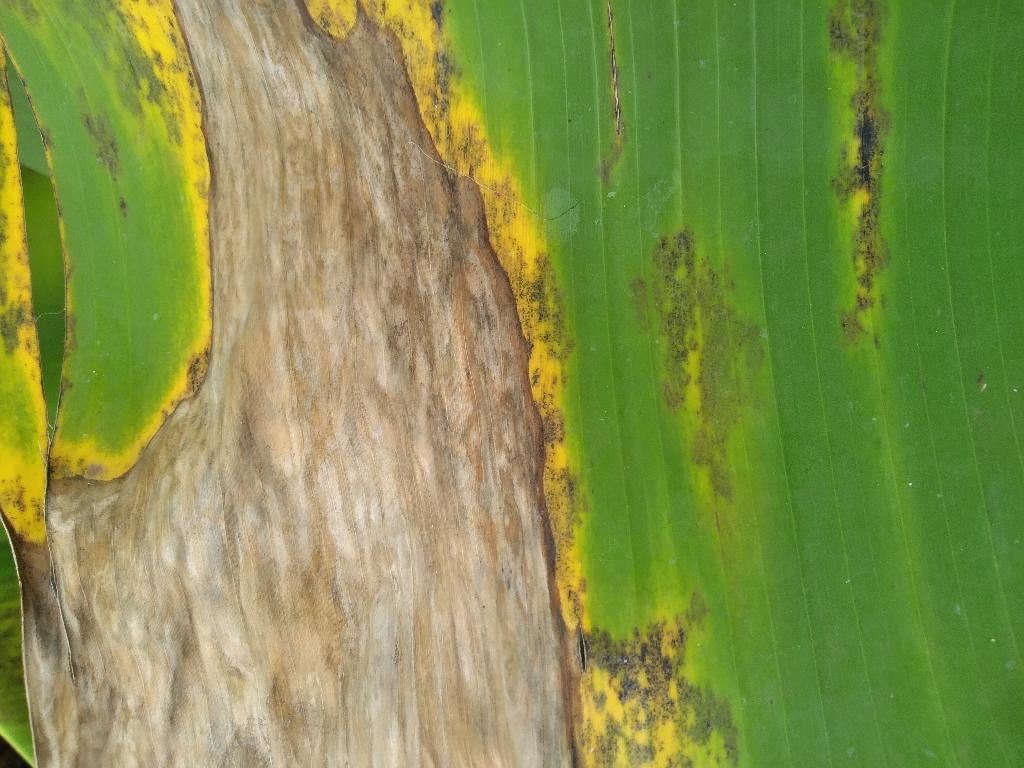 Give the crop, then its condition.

banana, black sigatoka
